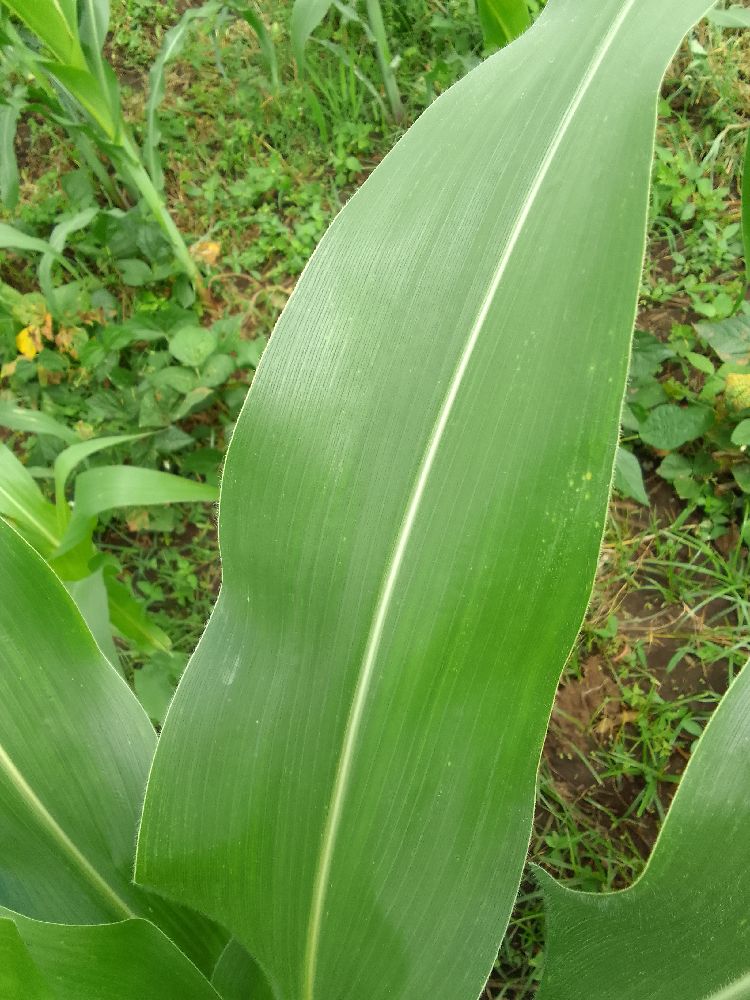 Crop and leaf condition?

maize, healthy
